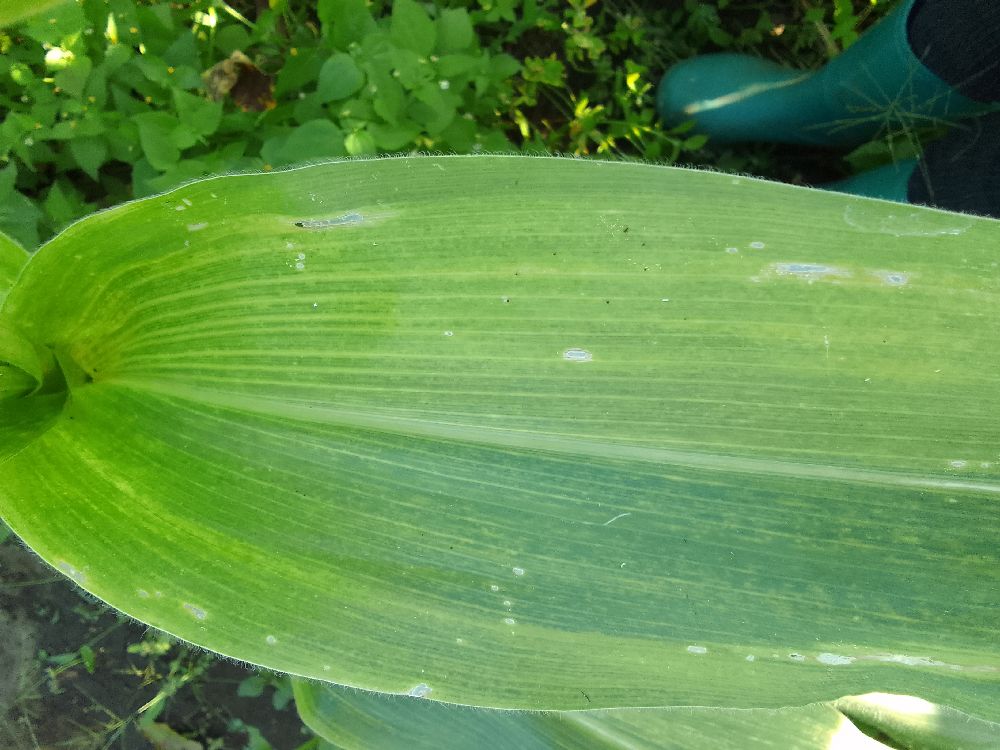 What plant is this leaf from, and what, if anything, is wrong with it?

maize, maize lethal necrosis
